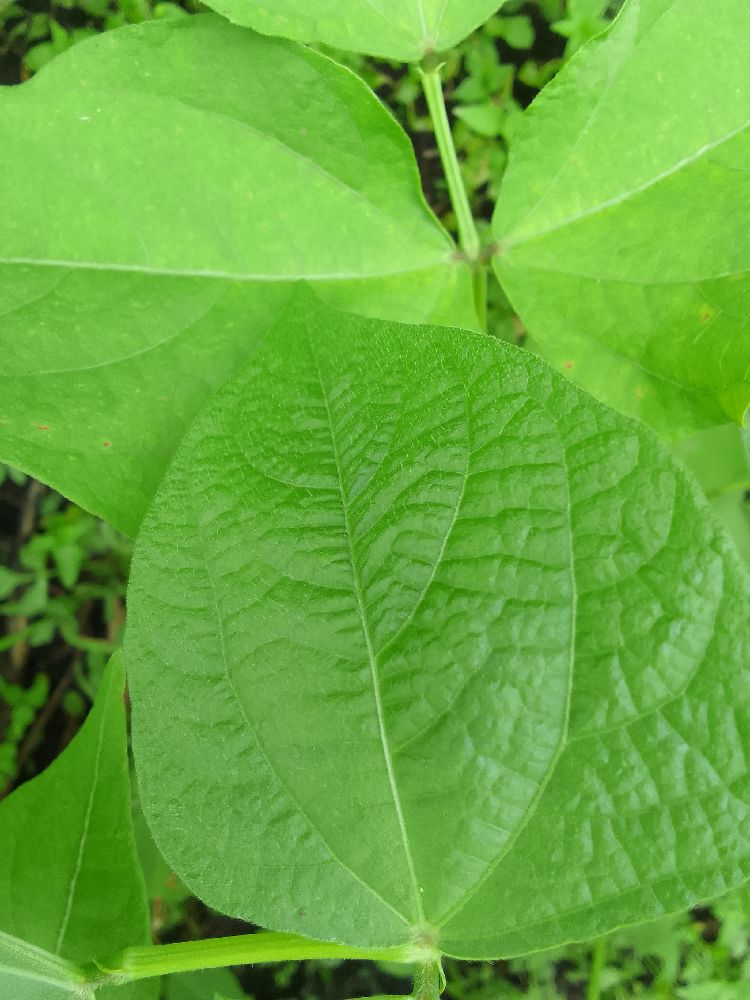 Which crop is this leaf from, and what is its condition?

common bean, healthy
